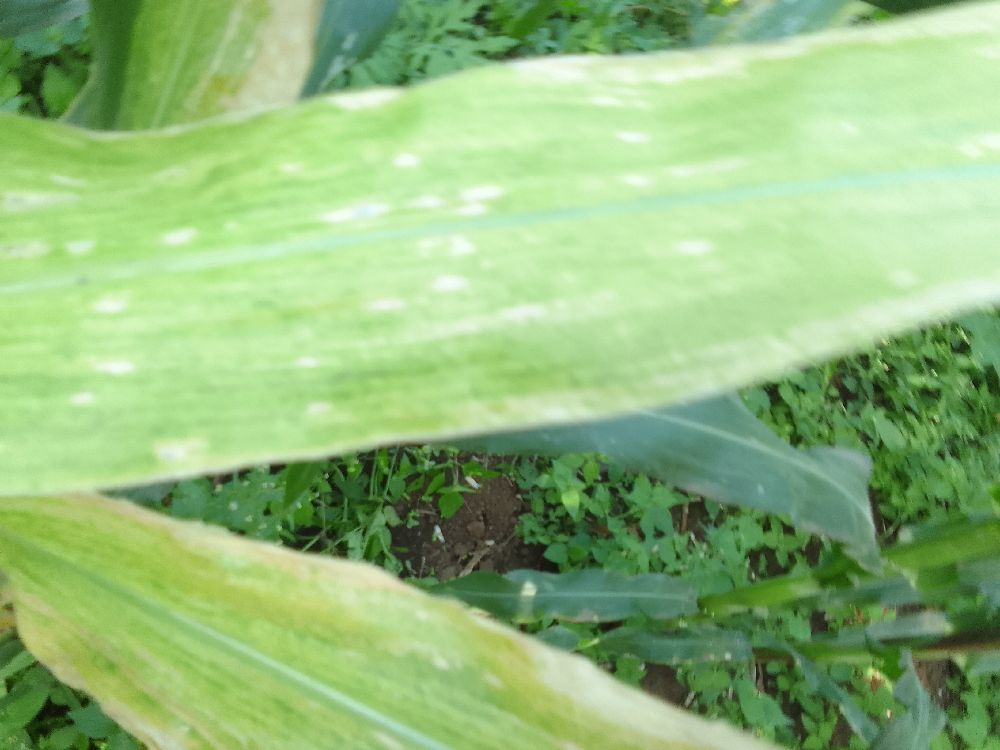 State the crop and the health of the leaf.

maize, maize lethal necrosis
